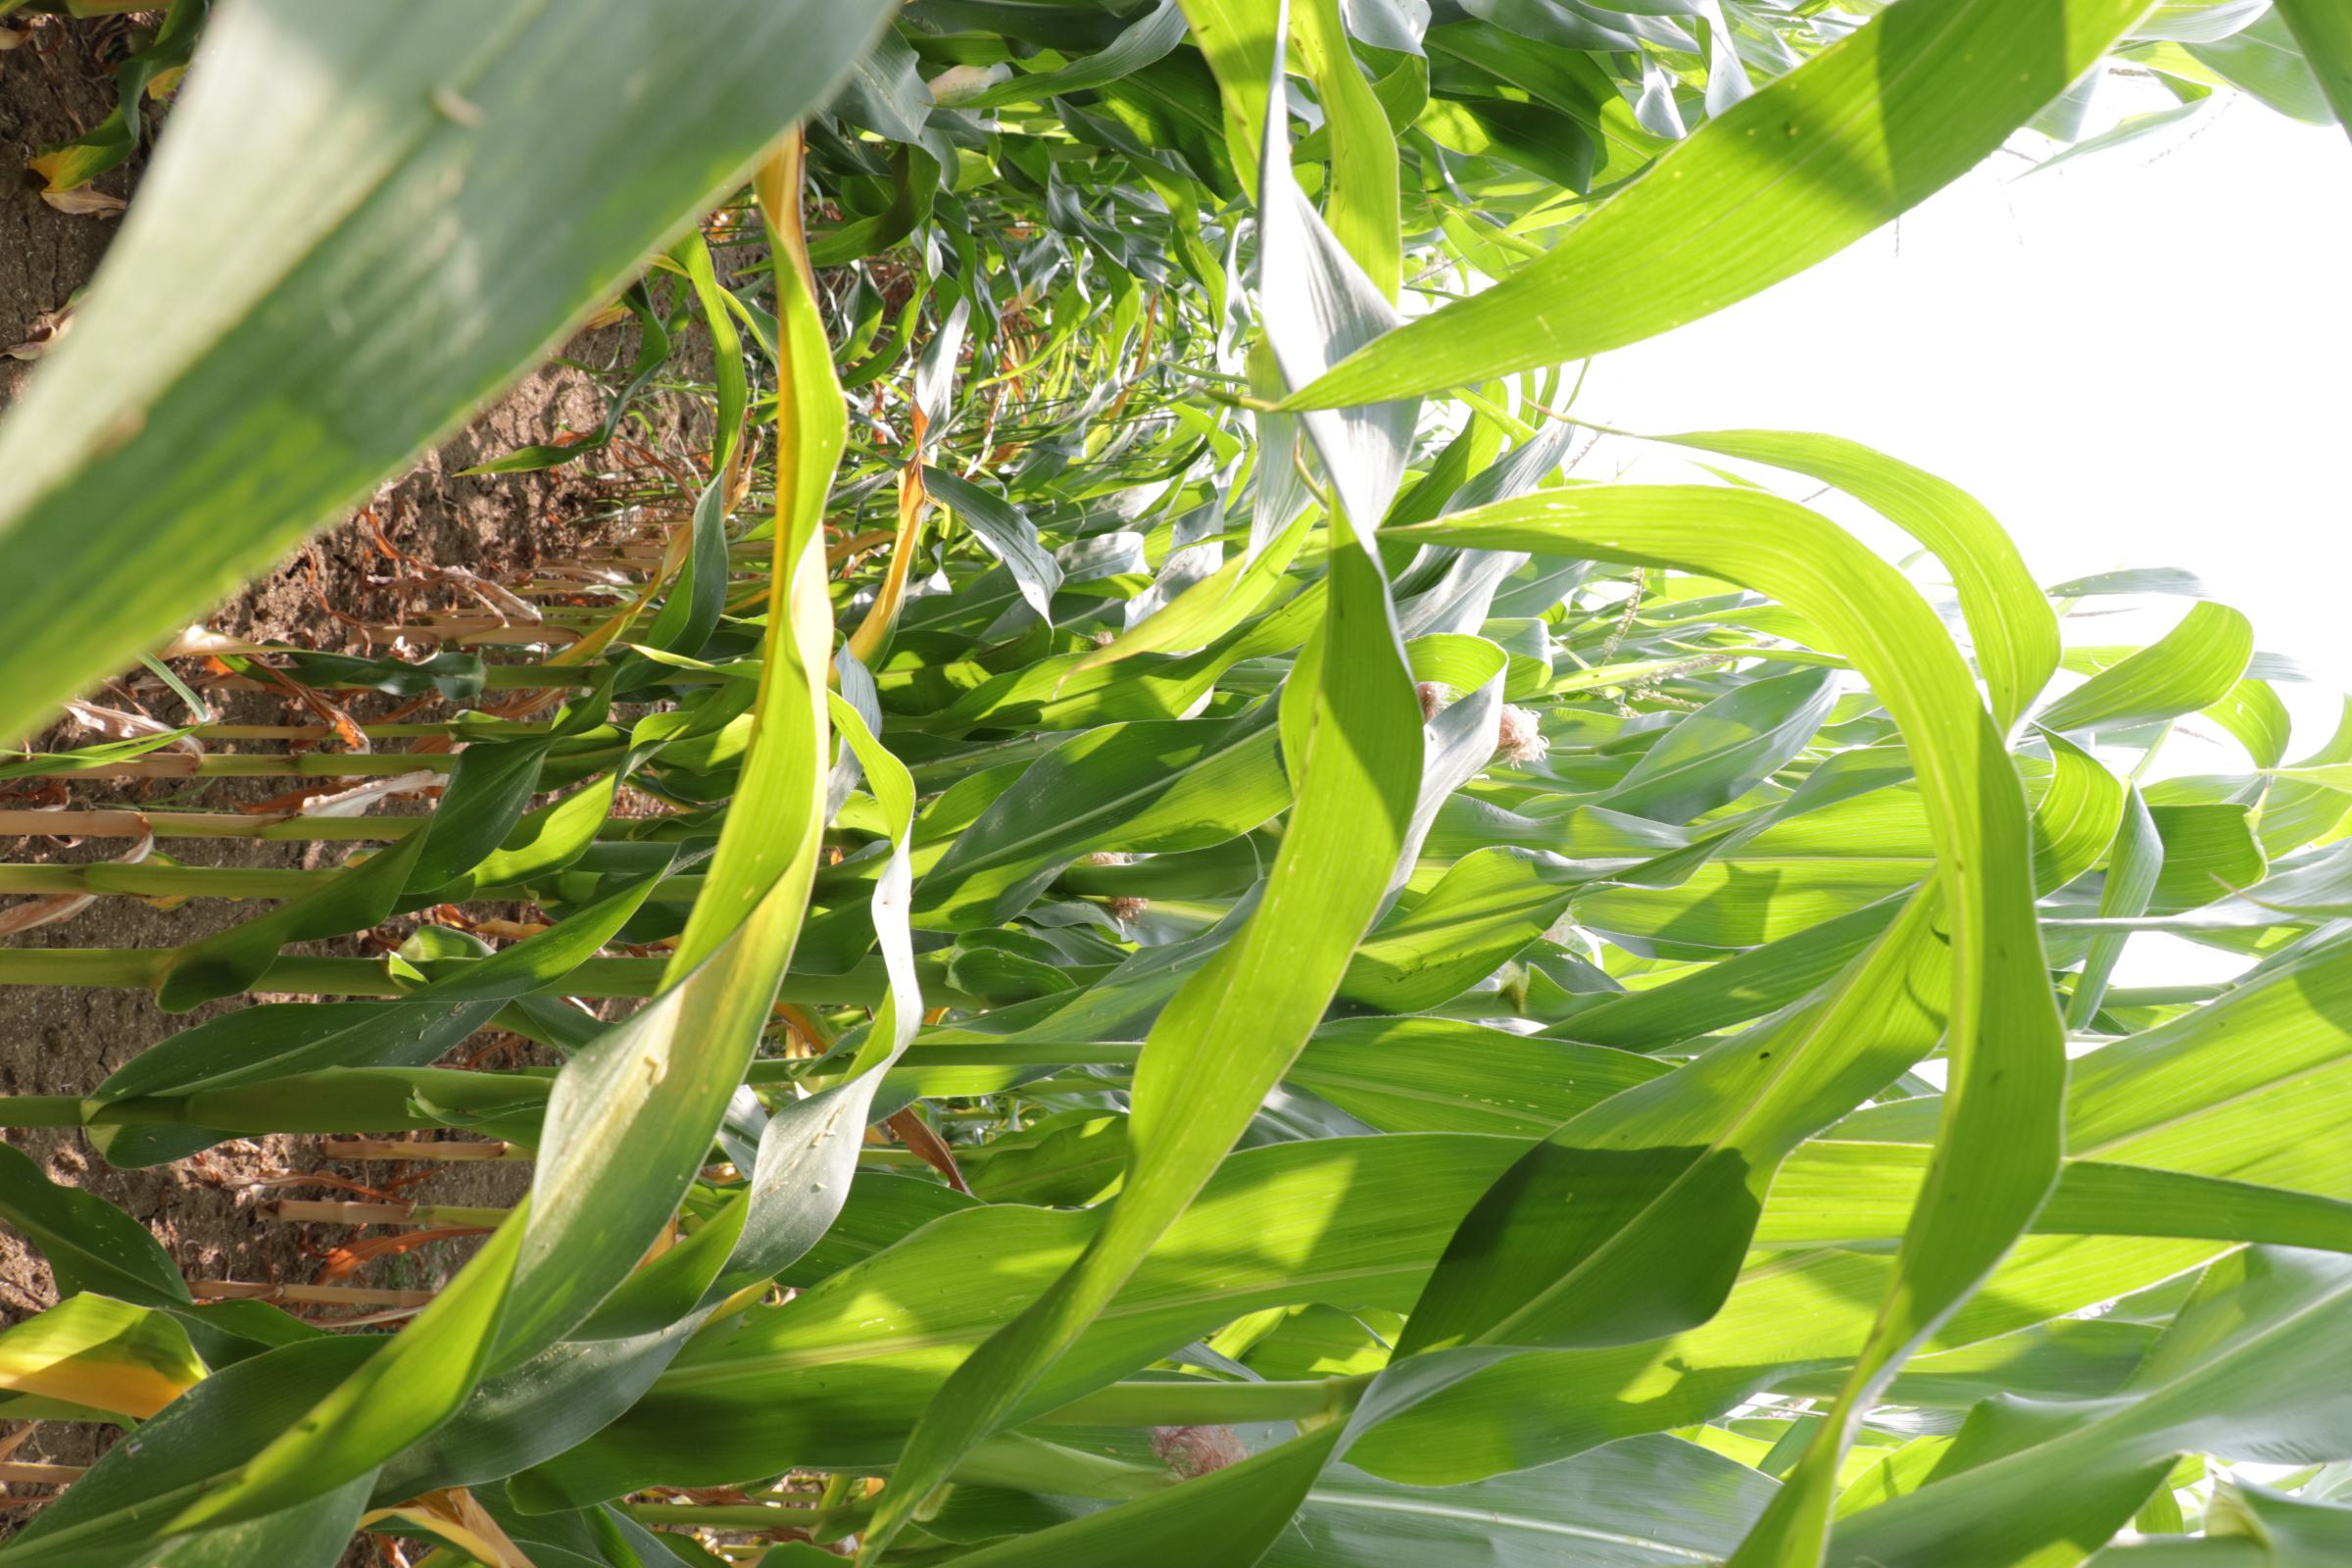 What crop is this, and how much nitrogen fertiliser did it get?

maize, no added nitrogen
